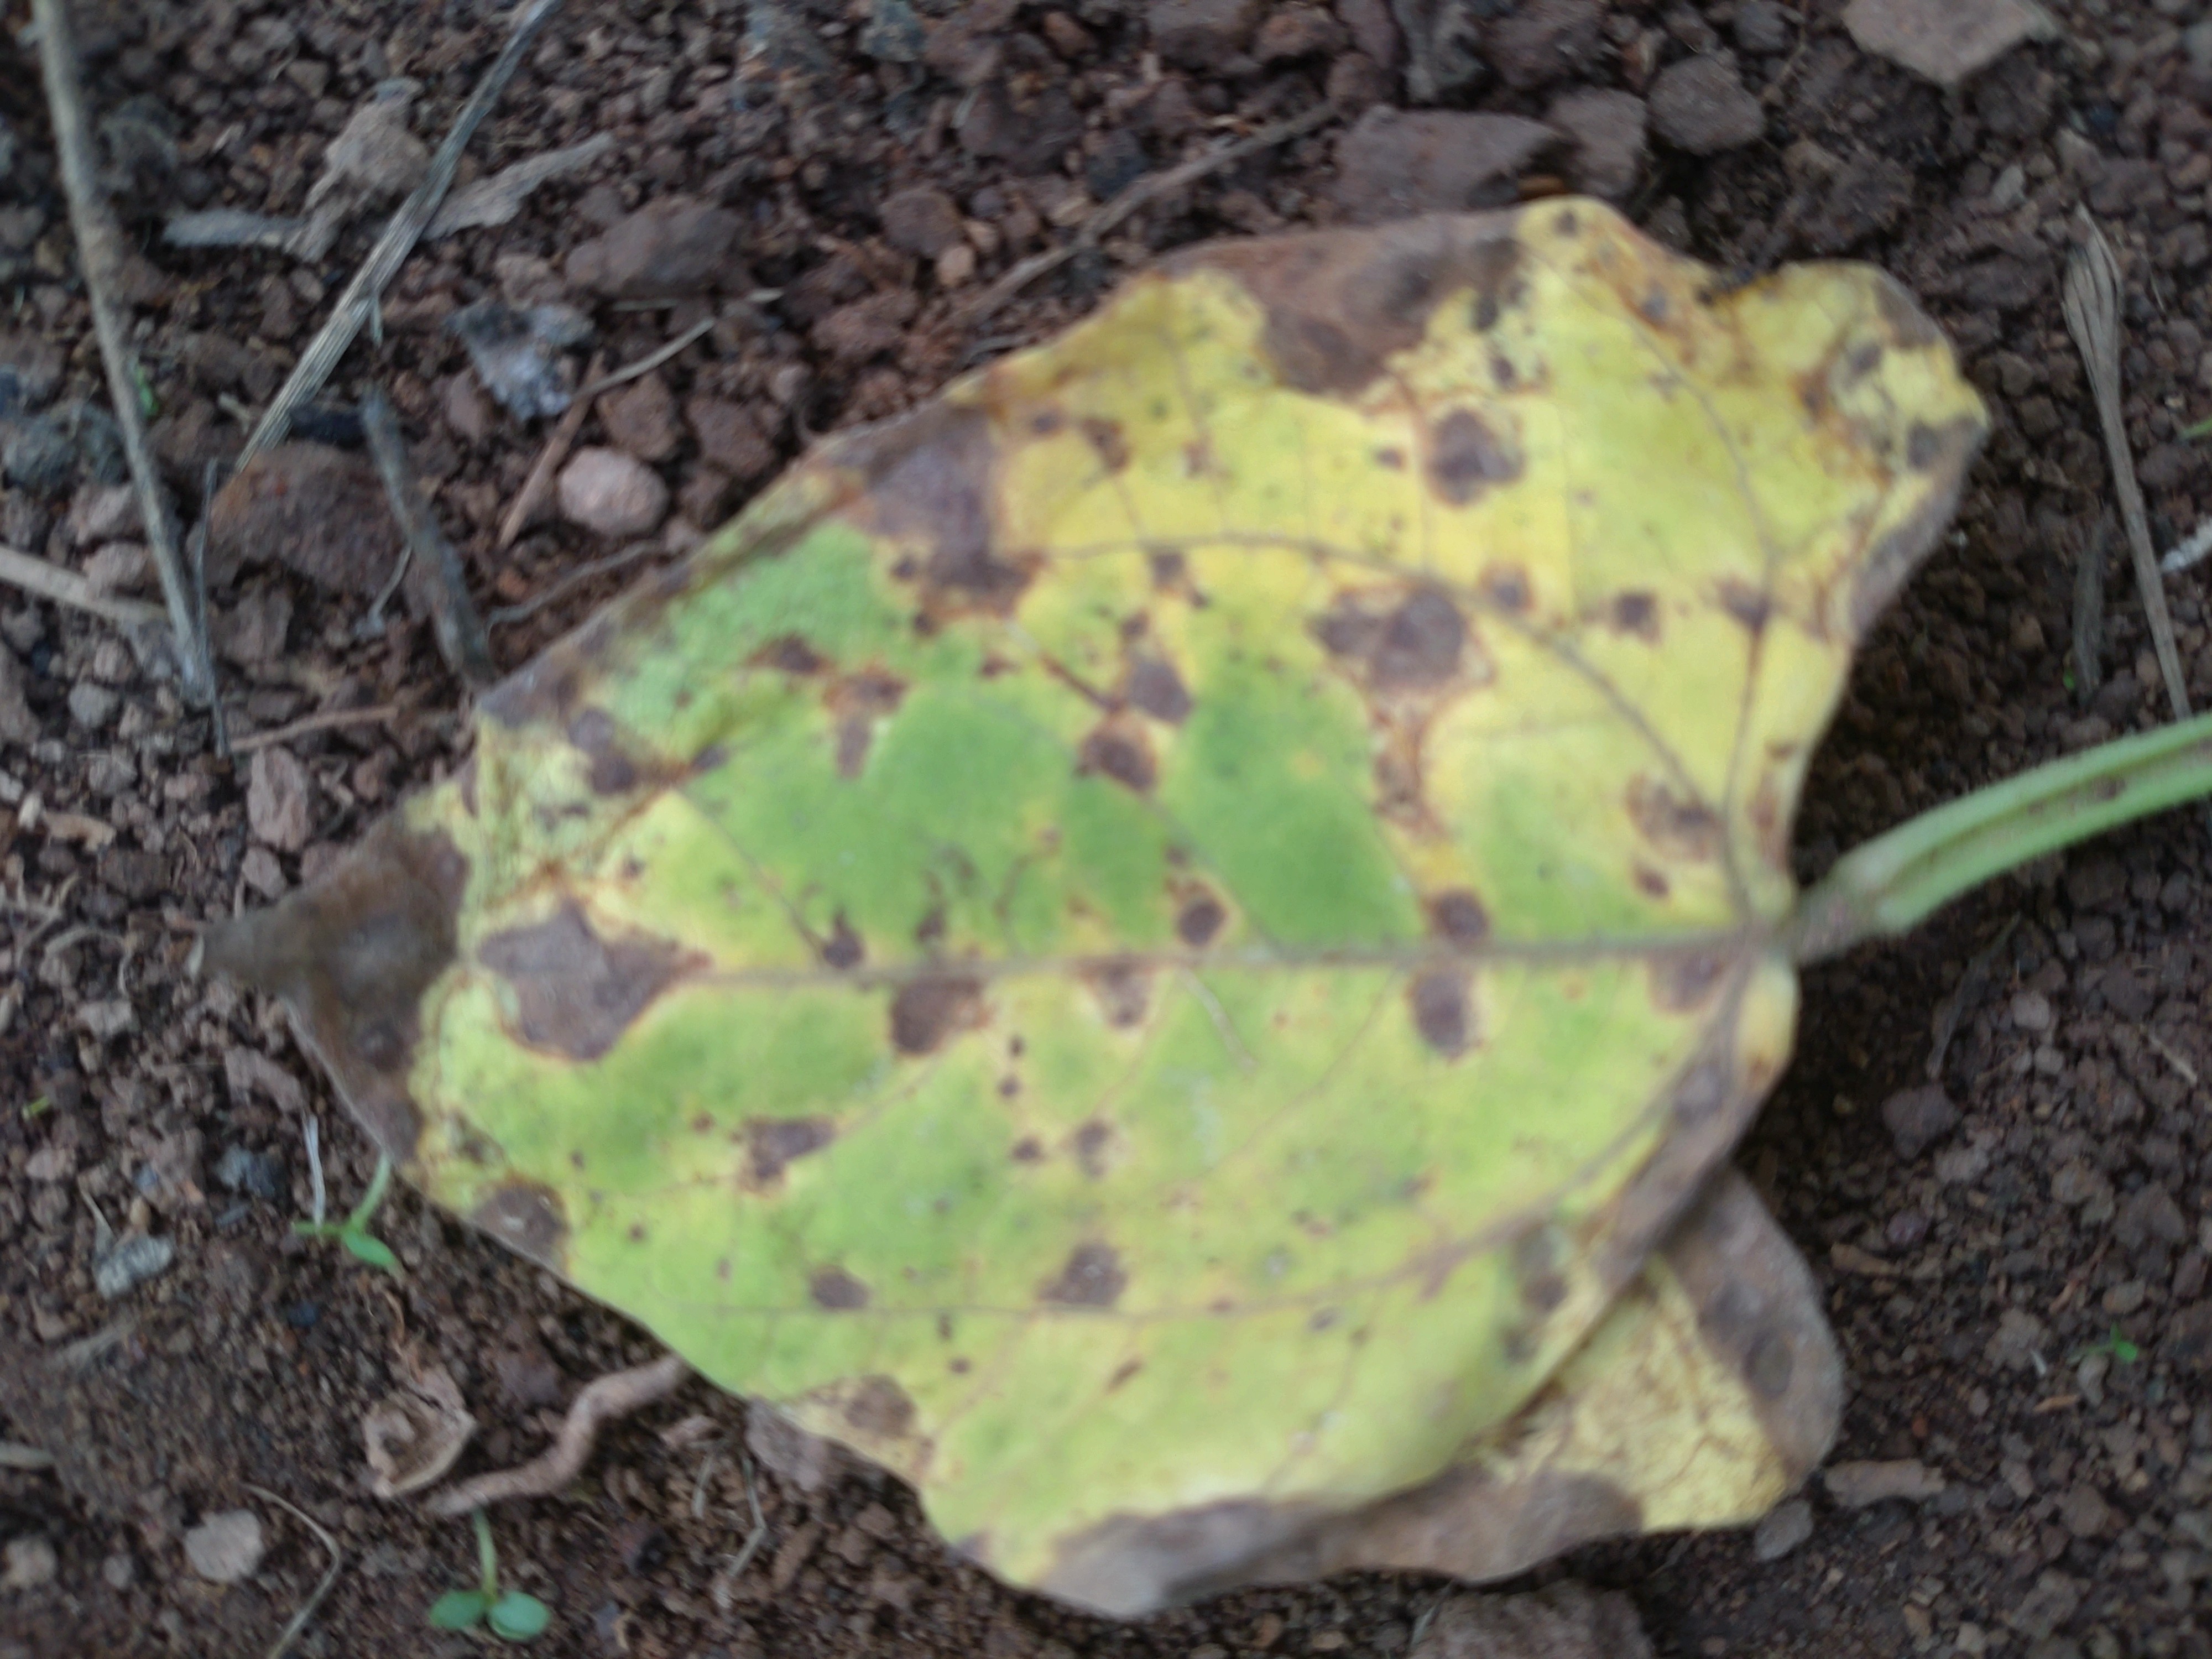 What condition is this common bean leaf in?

rust
